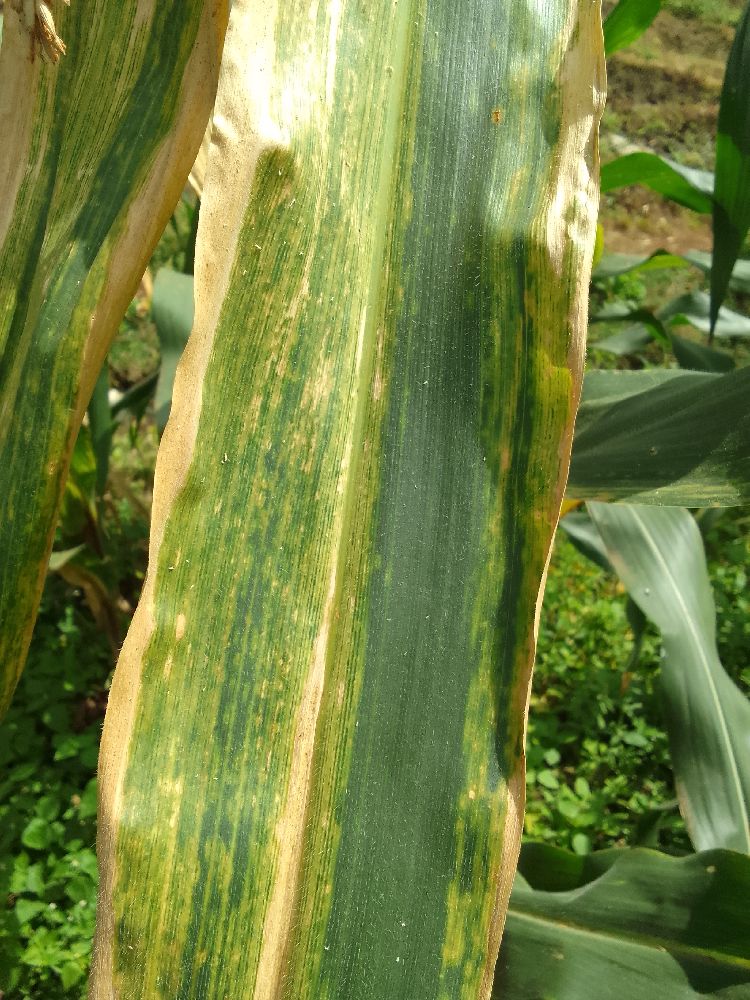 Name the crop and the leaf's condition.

maize, maize lethal necrosis
